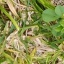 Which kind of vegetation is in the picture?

unstructured weed
